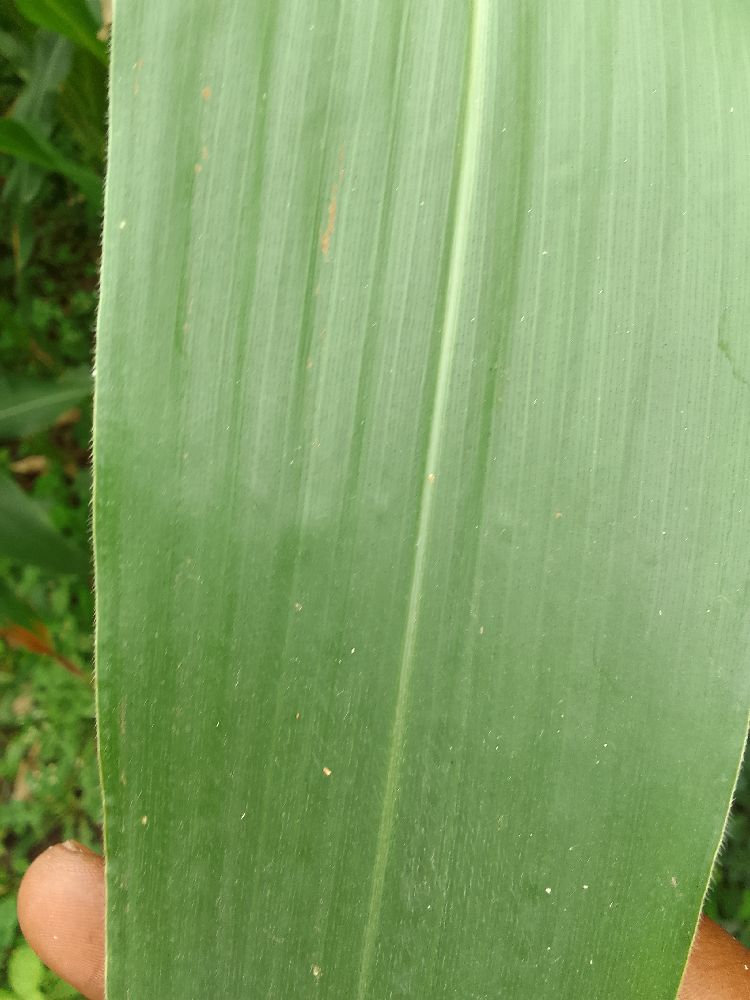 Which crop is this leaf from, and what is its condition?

maize, healthy
